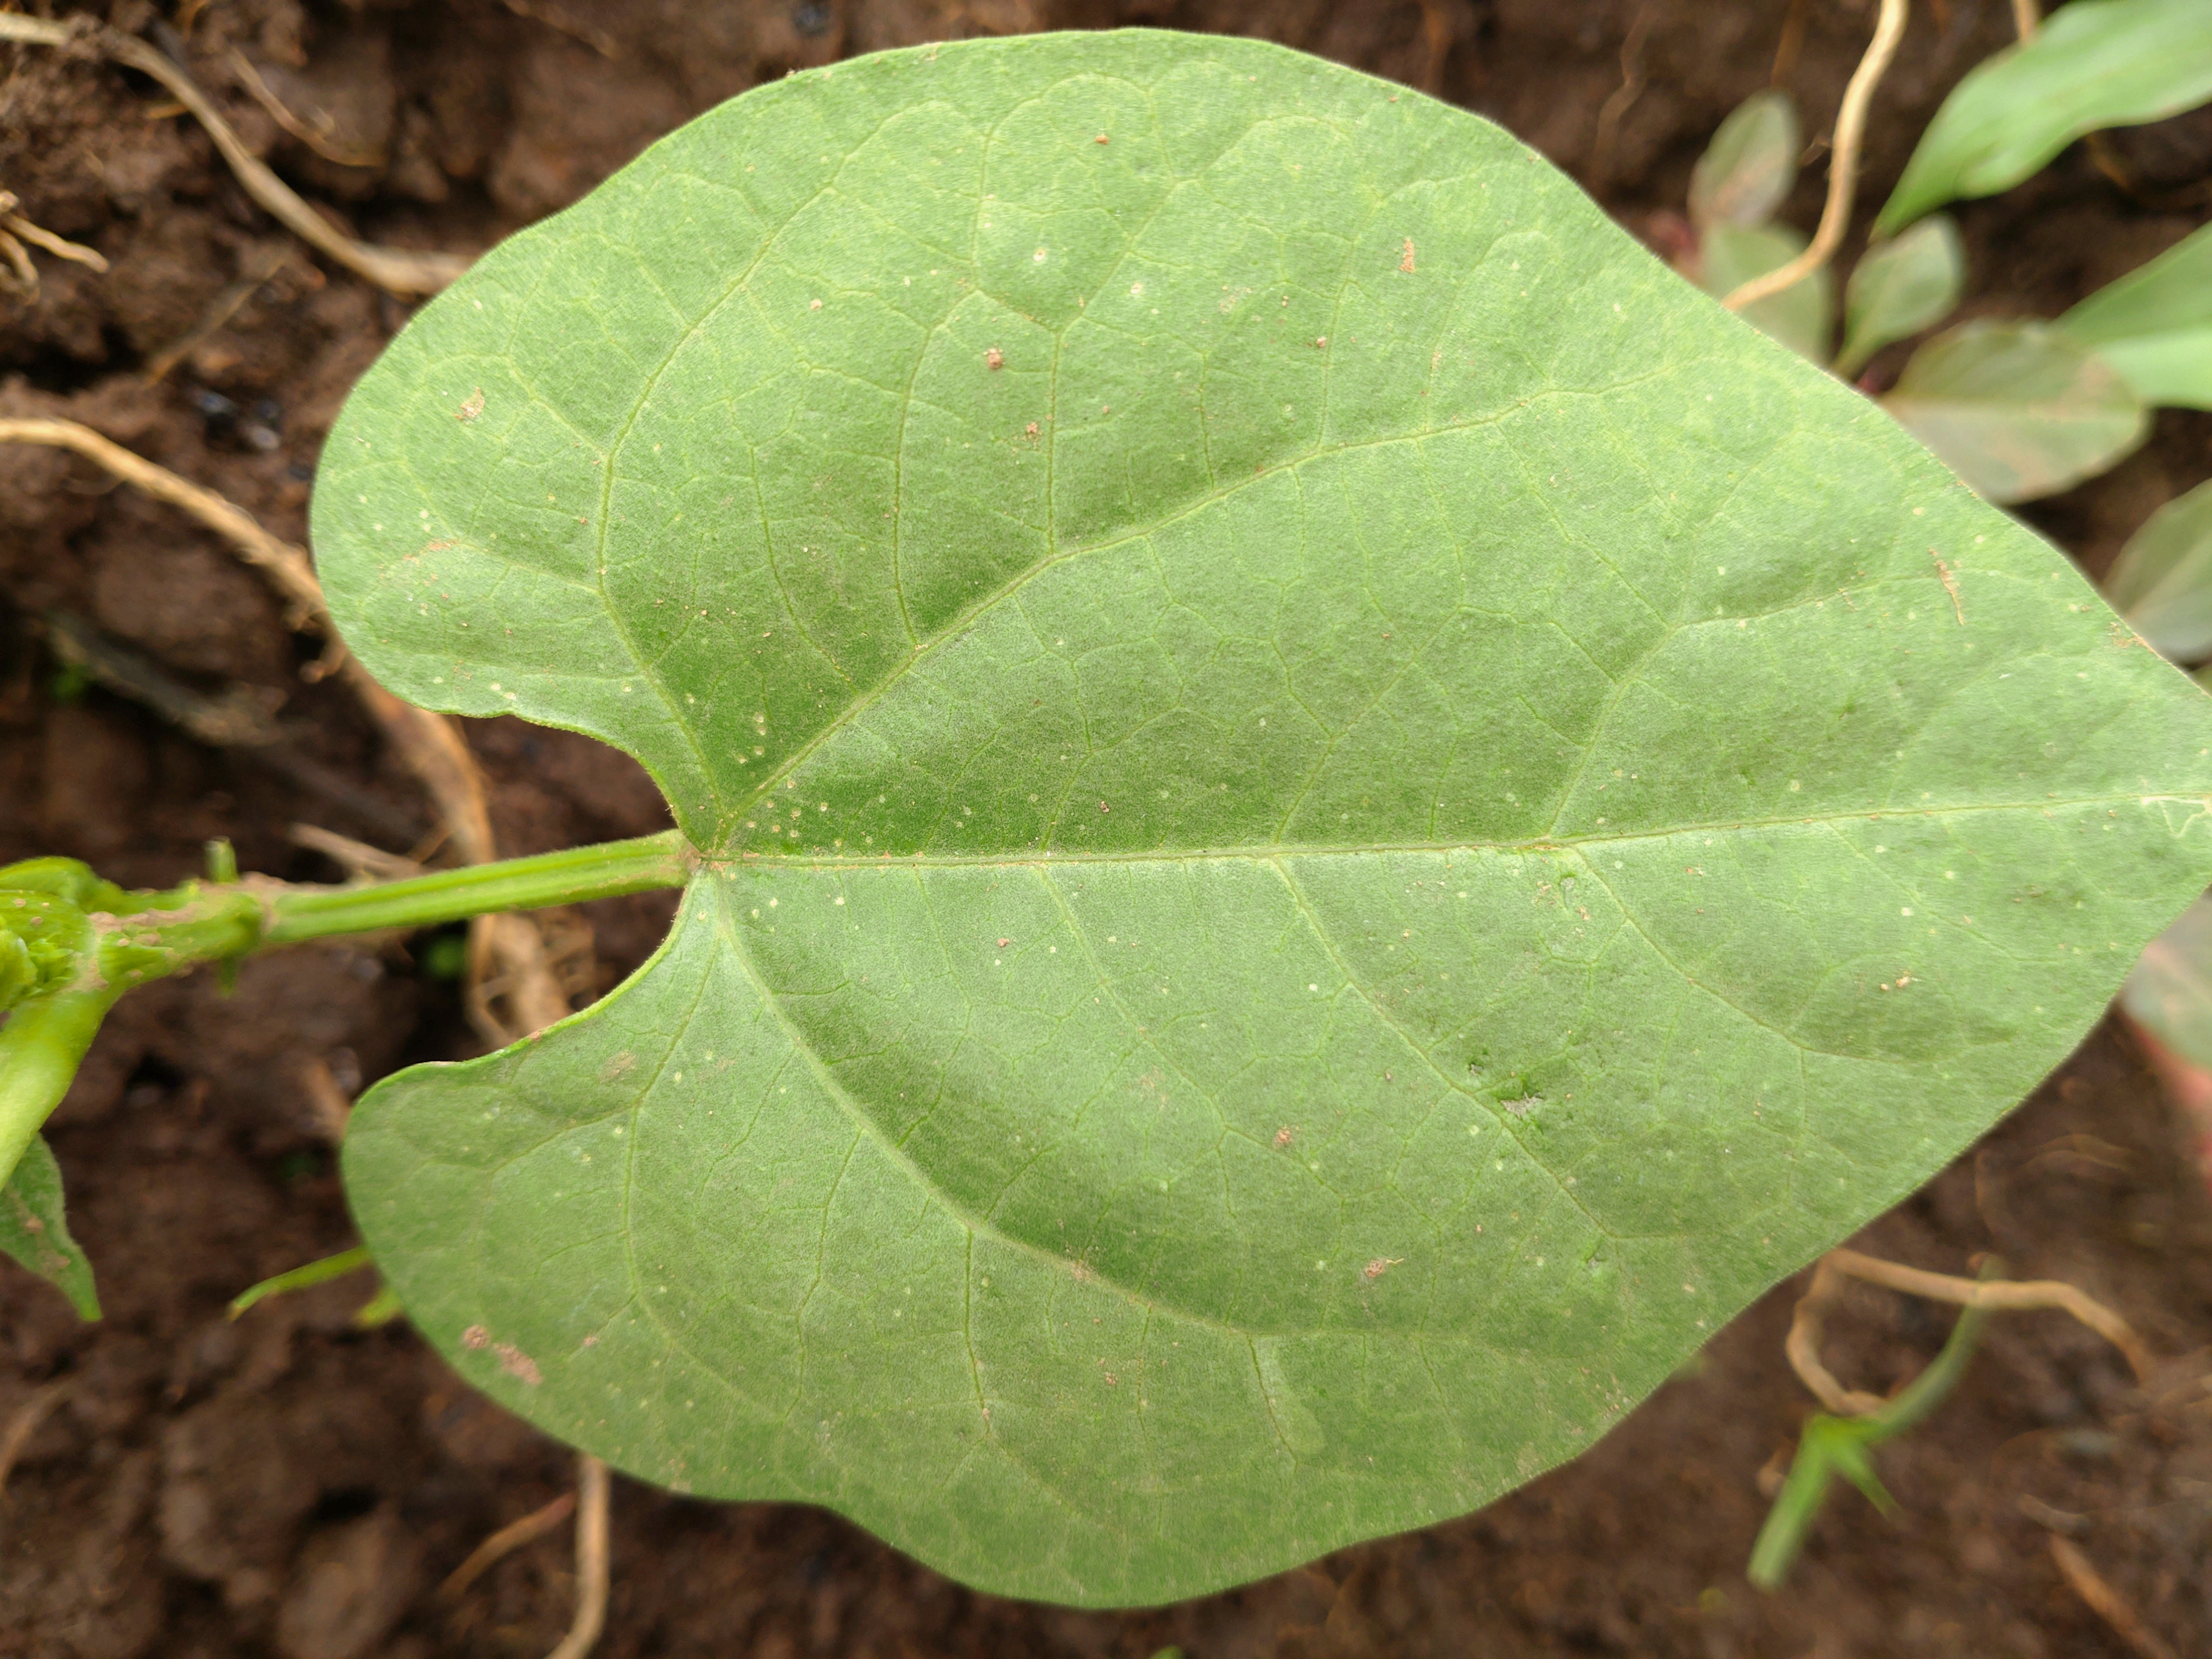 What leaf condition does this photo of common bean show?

healthy
